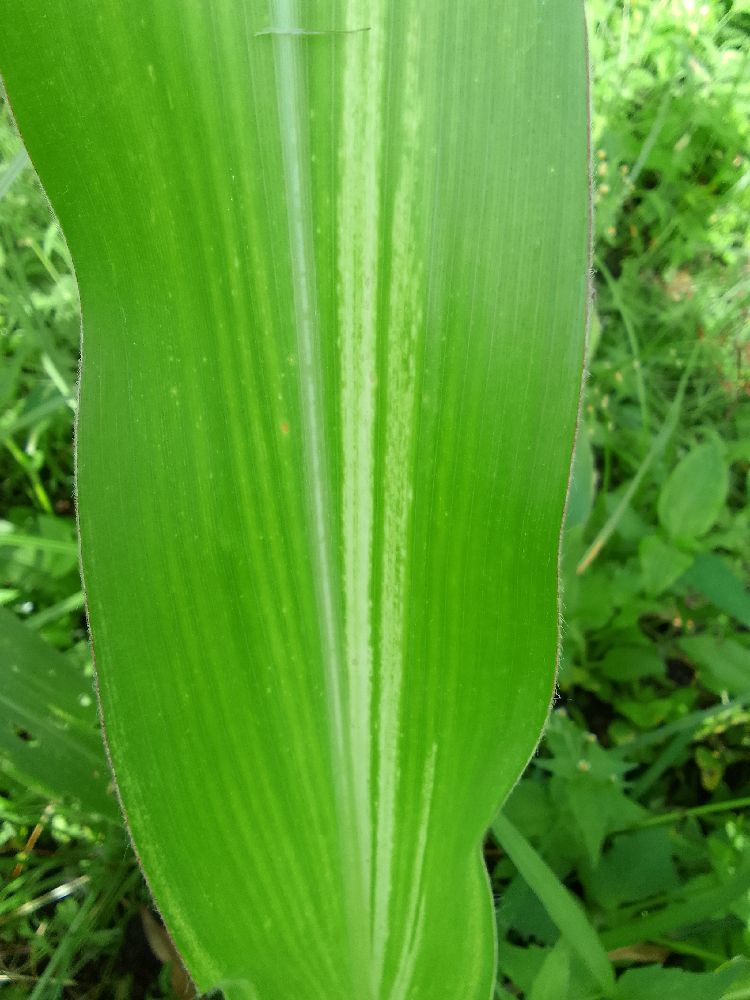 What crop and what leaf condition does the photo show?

maize, maize streak virus
